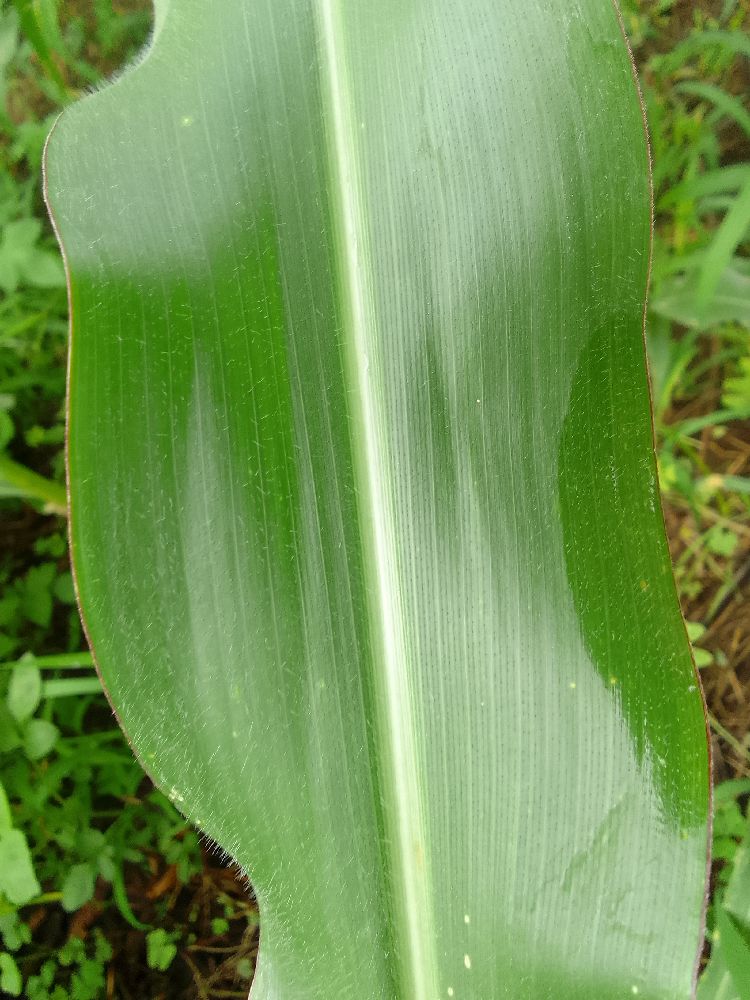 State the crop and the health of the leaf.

maize, healthy
